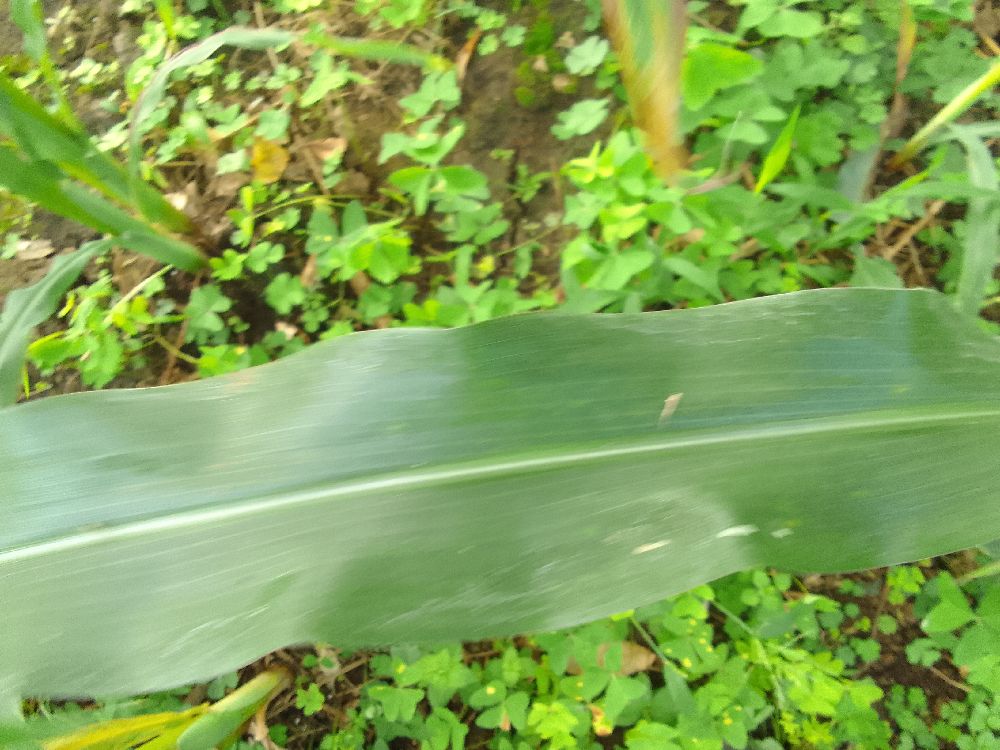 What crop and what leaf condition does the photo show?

maize, healthy
